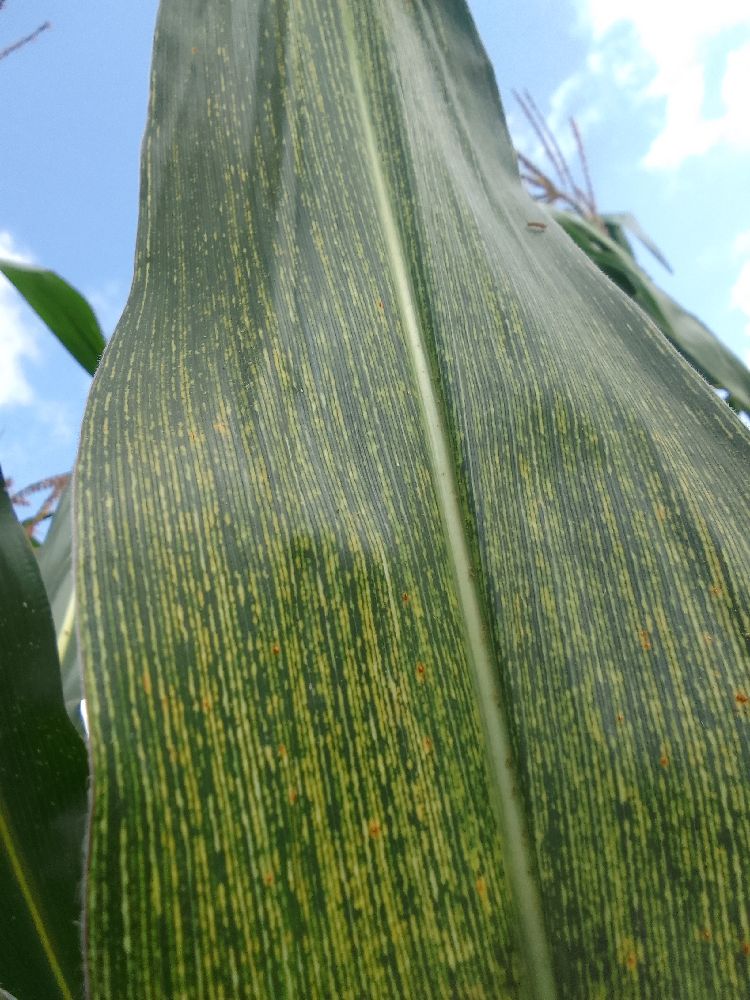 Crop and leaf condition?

maize, maize streak virus
